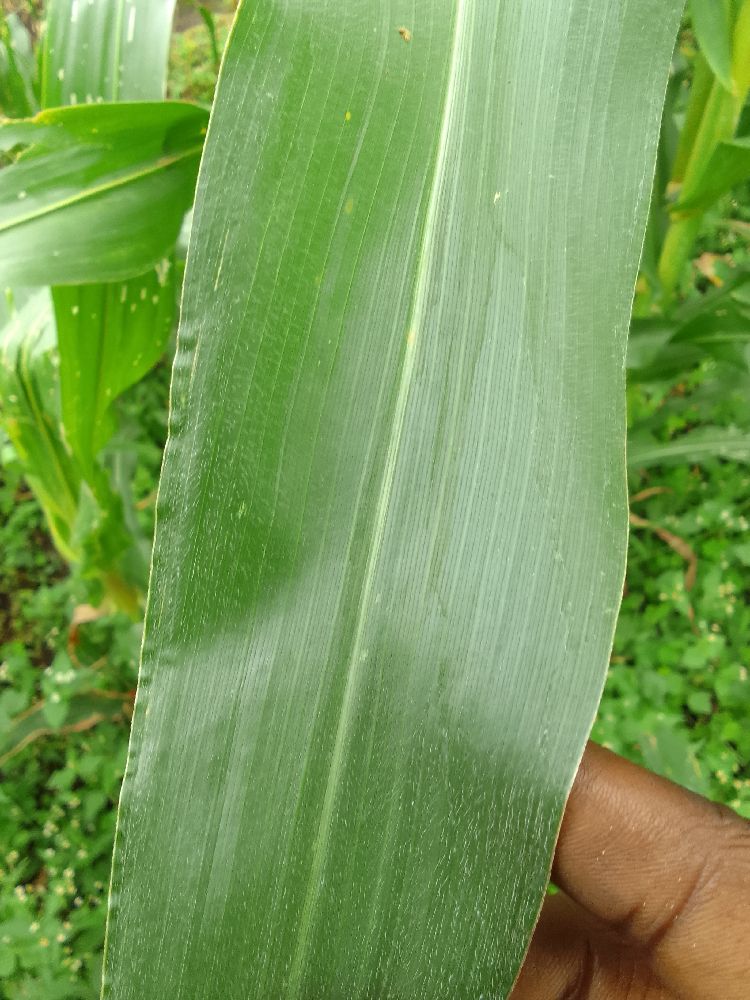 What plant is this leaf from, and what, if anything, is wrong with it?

maize, healthy
